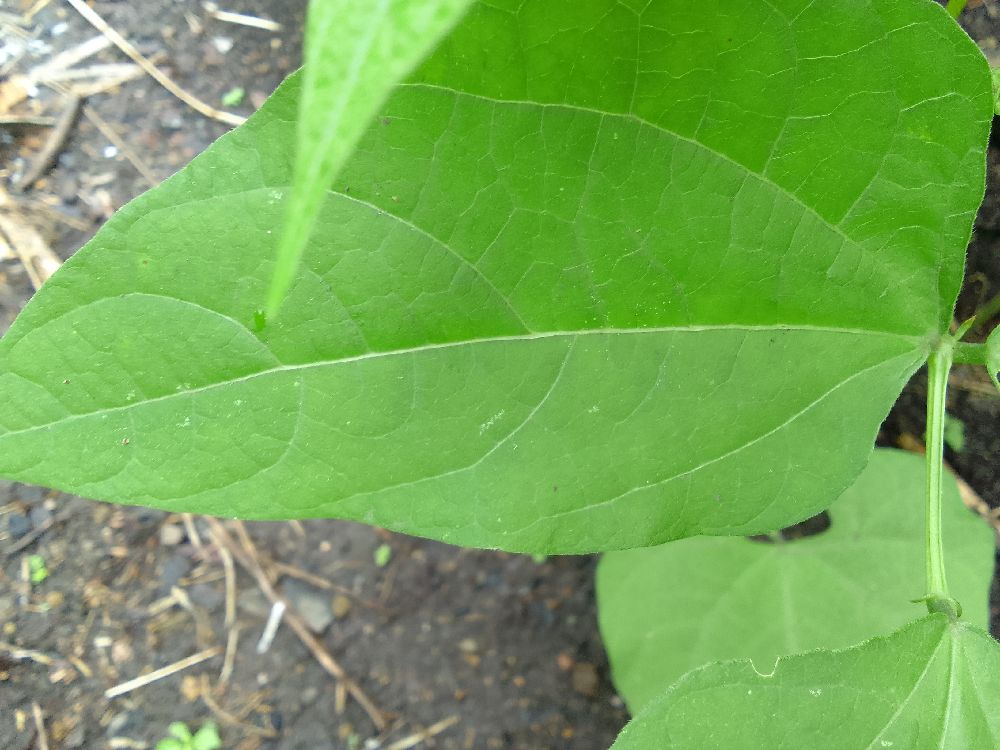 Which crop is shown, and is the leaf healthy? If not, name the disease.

common bean, healthy
